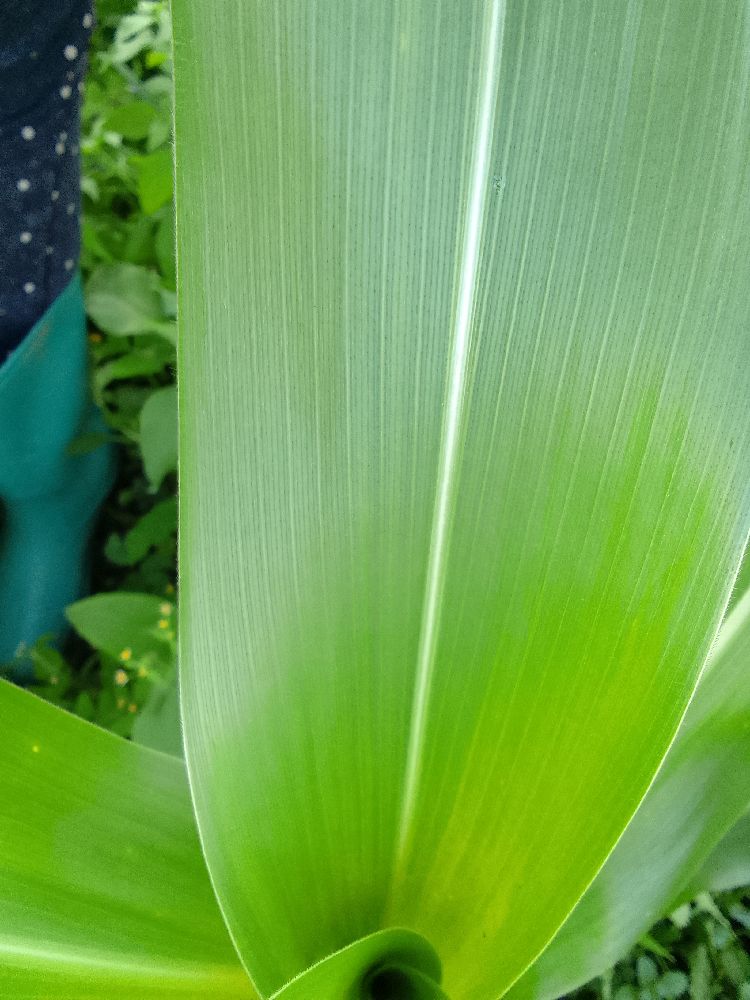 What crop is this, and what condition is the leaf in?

maize, healthy
